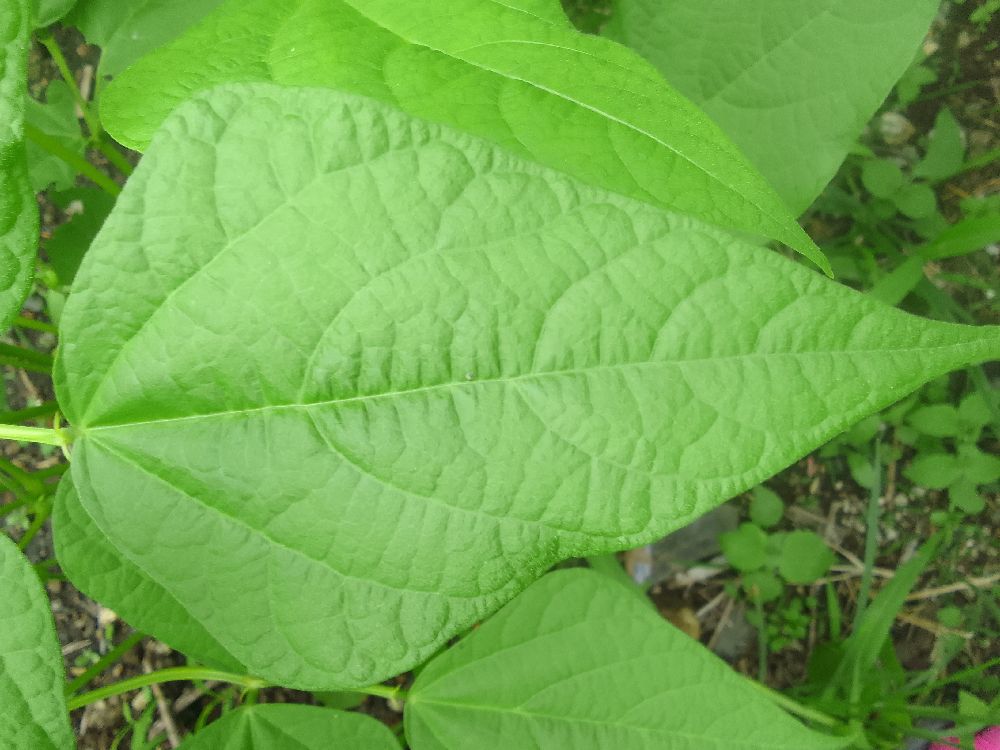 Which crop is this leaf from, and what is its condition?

common bean, healthy
